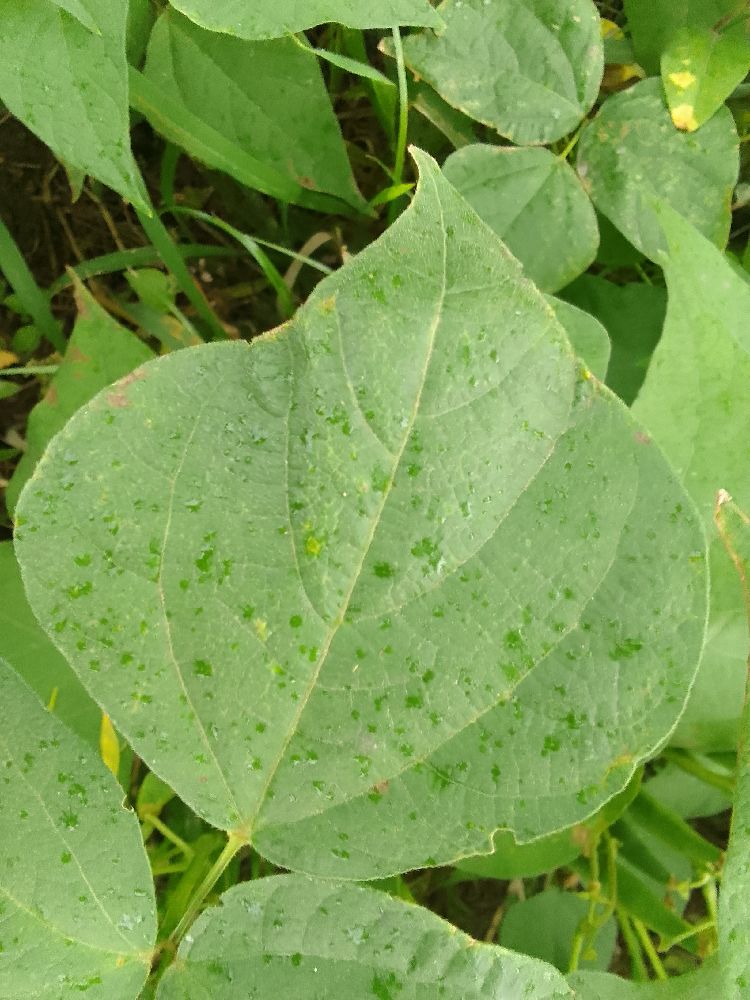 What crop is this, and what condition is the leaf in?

common bean, healthy
